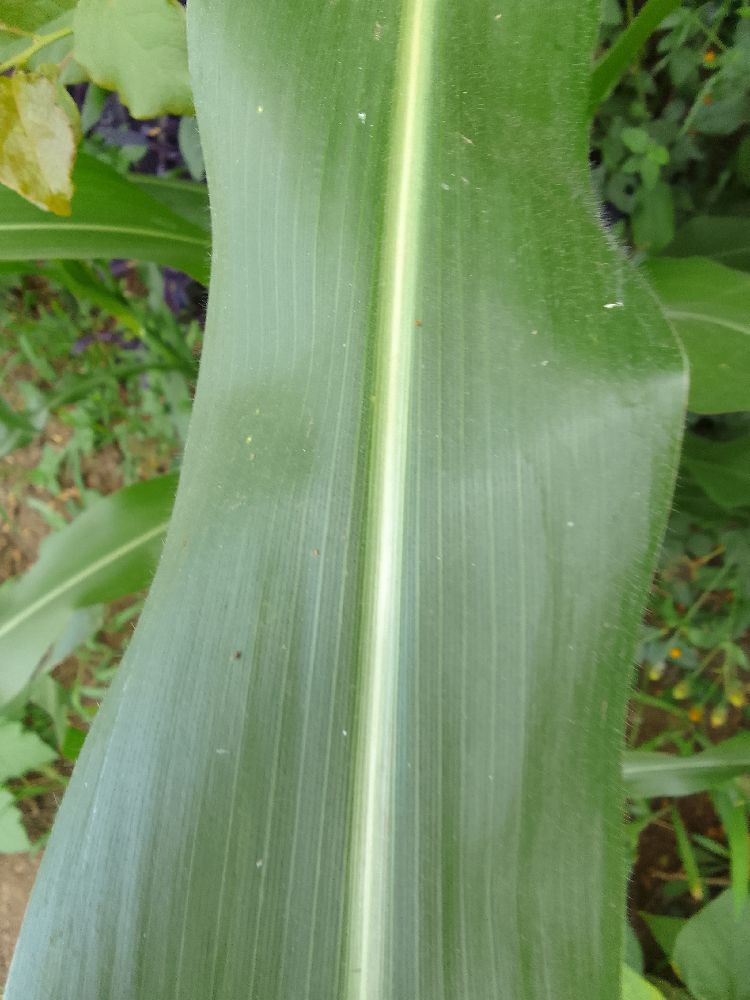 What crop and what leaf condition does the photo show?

maize, healthy
